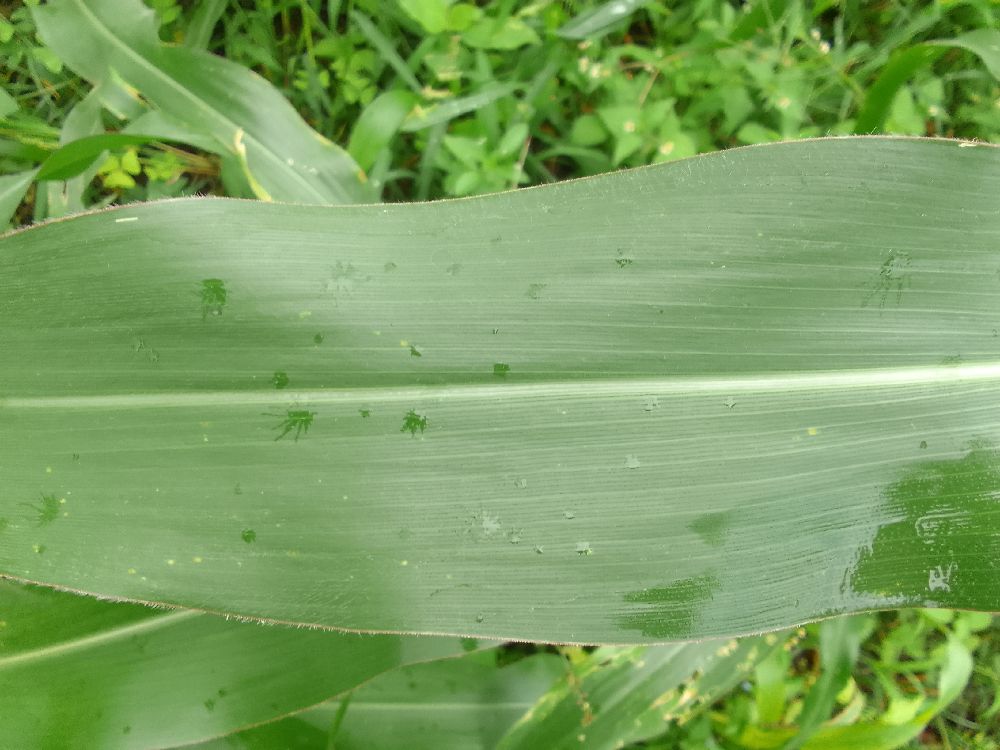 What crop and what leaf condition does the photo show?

maize, healthy
